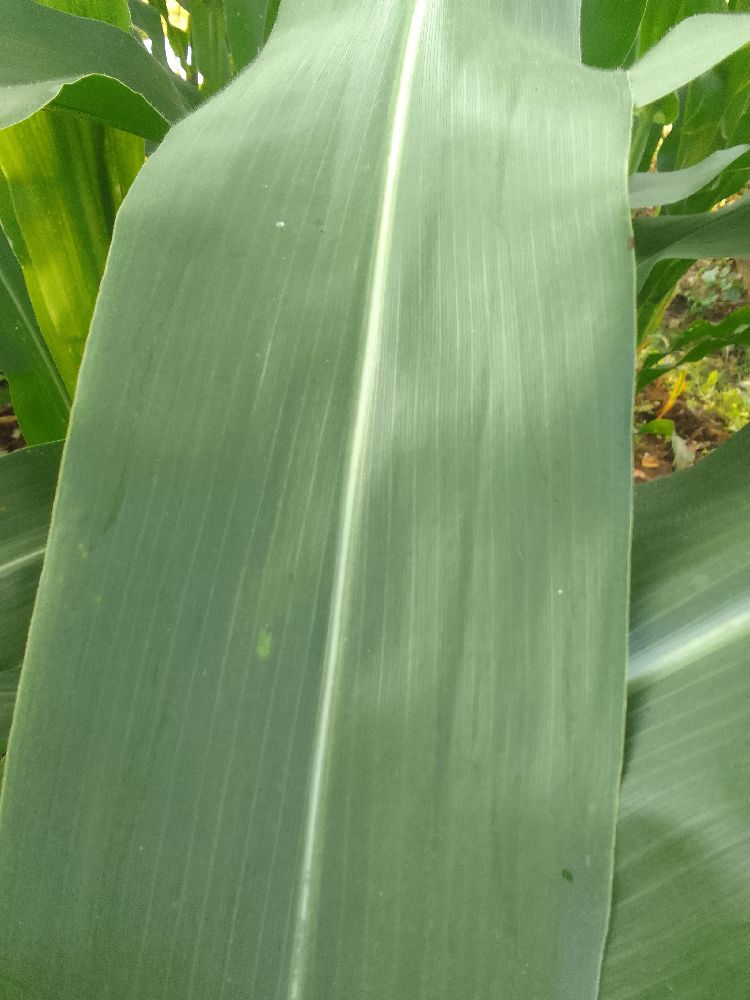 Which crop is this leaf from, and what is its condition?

maize, healthy
